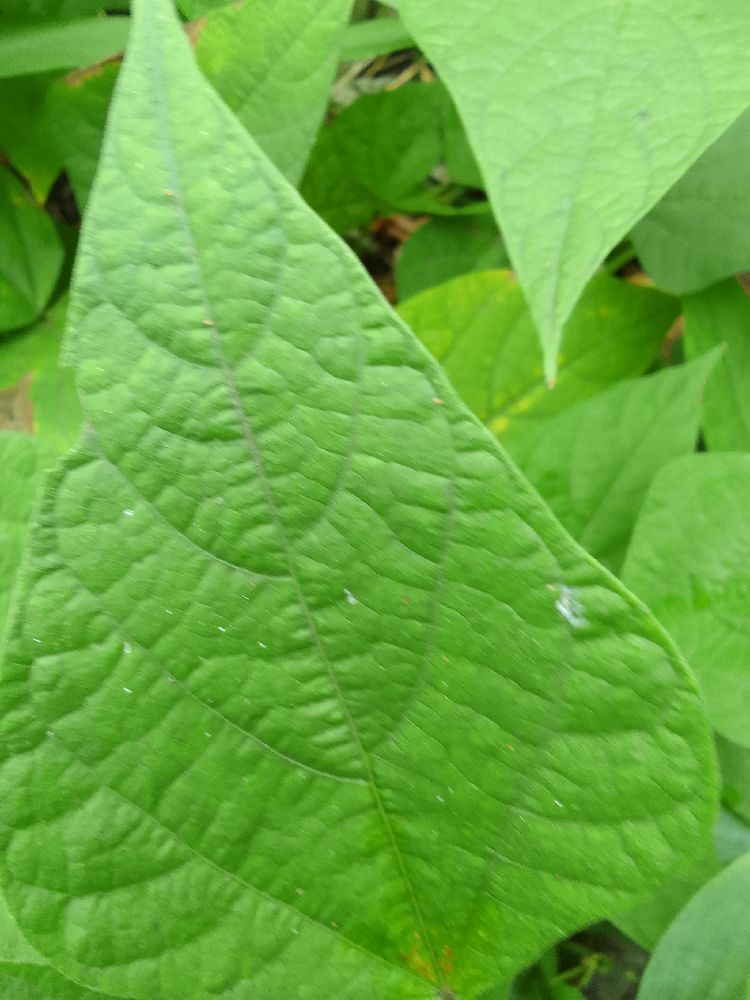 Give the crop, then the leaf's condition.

common bean, healthy
